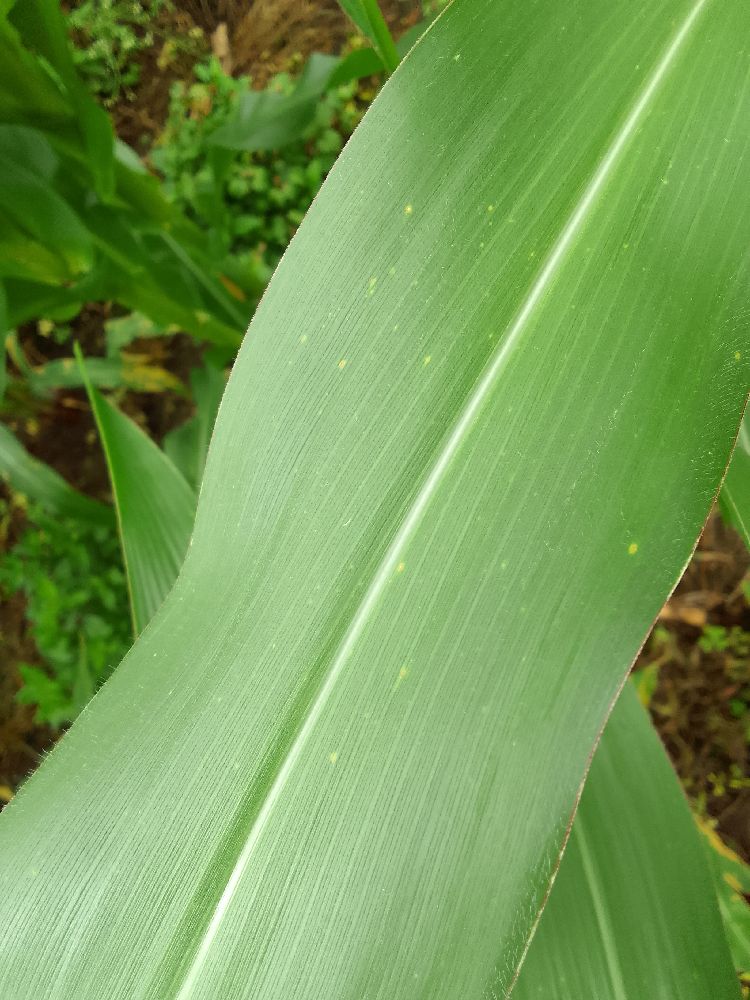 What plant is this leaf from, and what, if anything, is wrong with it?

maize, healthy
